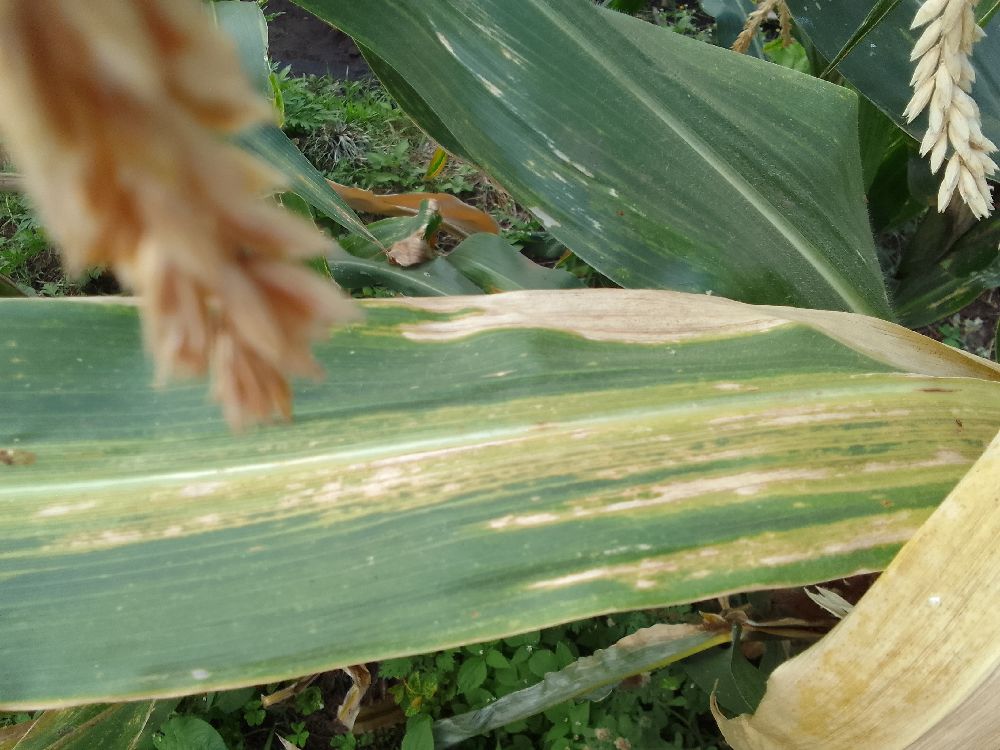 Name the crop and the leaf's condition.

maize, maize lethal necrosis
